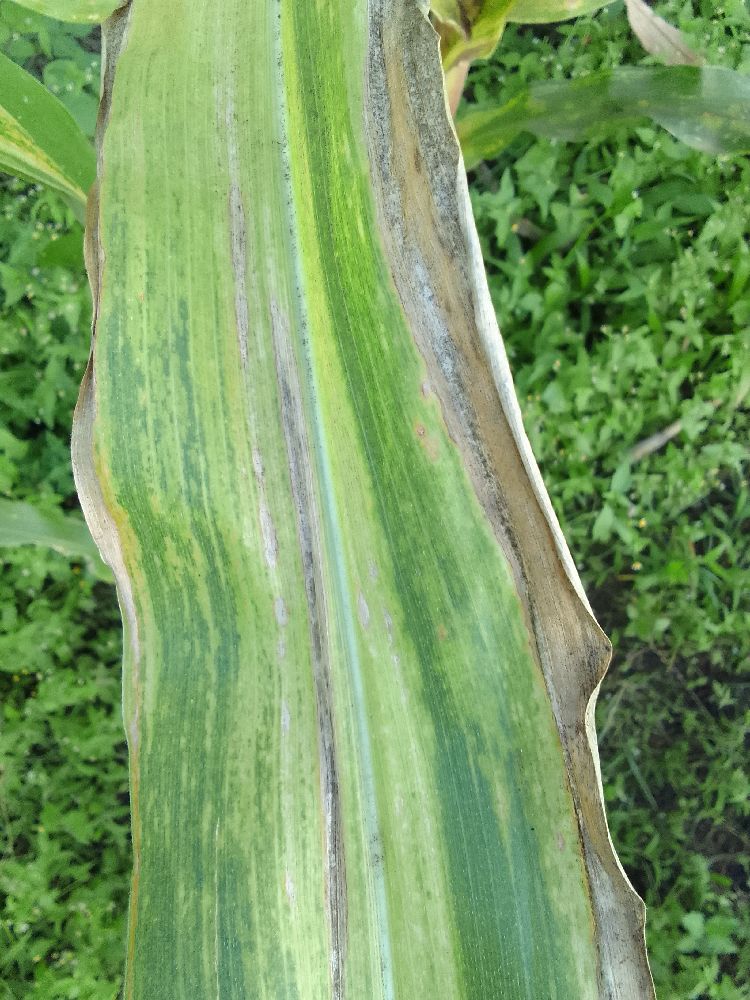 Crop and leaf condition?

maize, maize lethal necrosis
